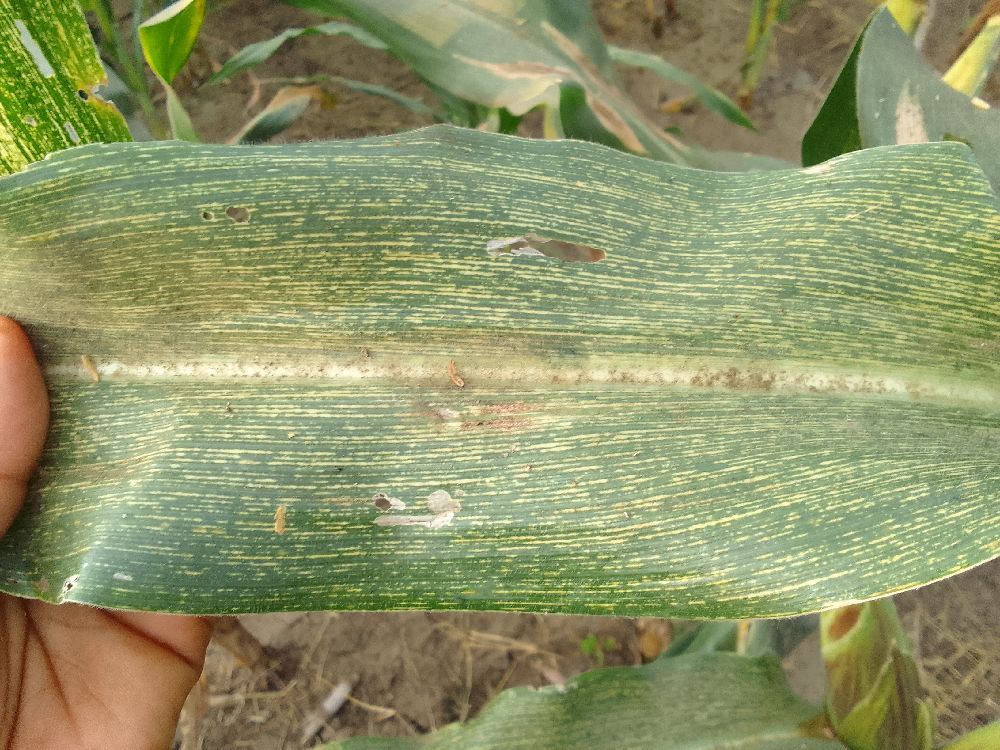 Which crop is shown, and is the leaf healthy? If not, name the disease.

maize, maize streak virus
